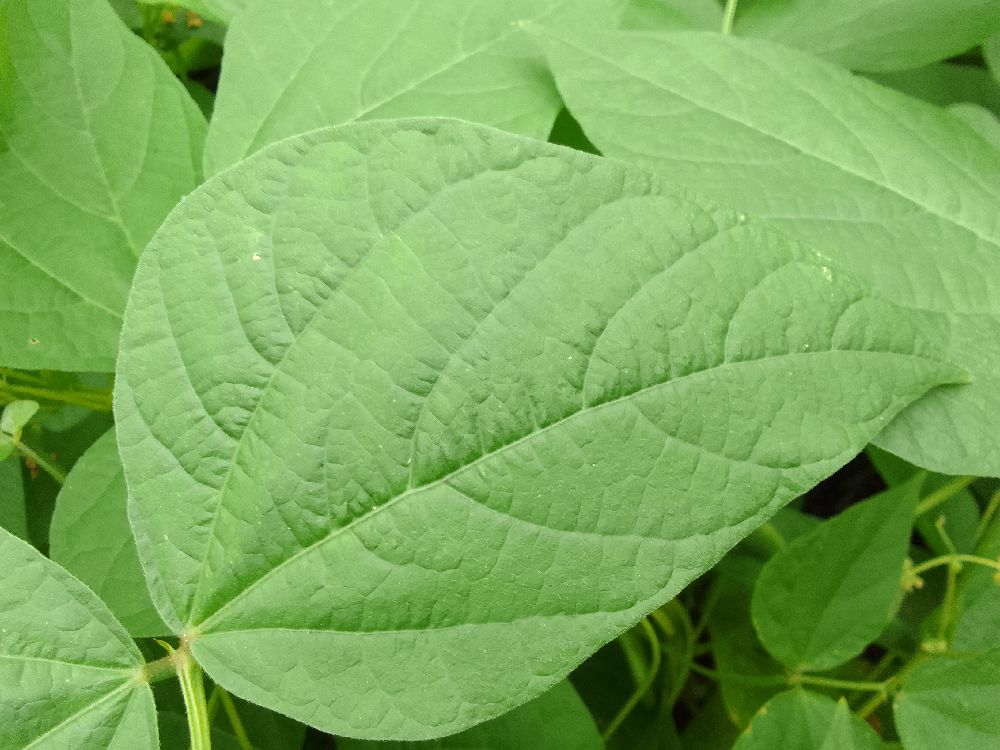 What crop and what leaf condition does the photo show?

common bean, healthy
